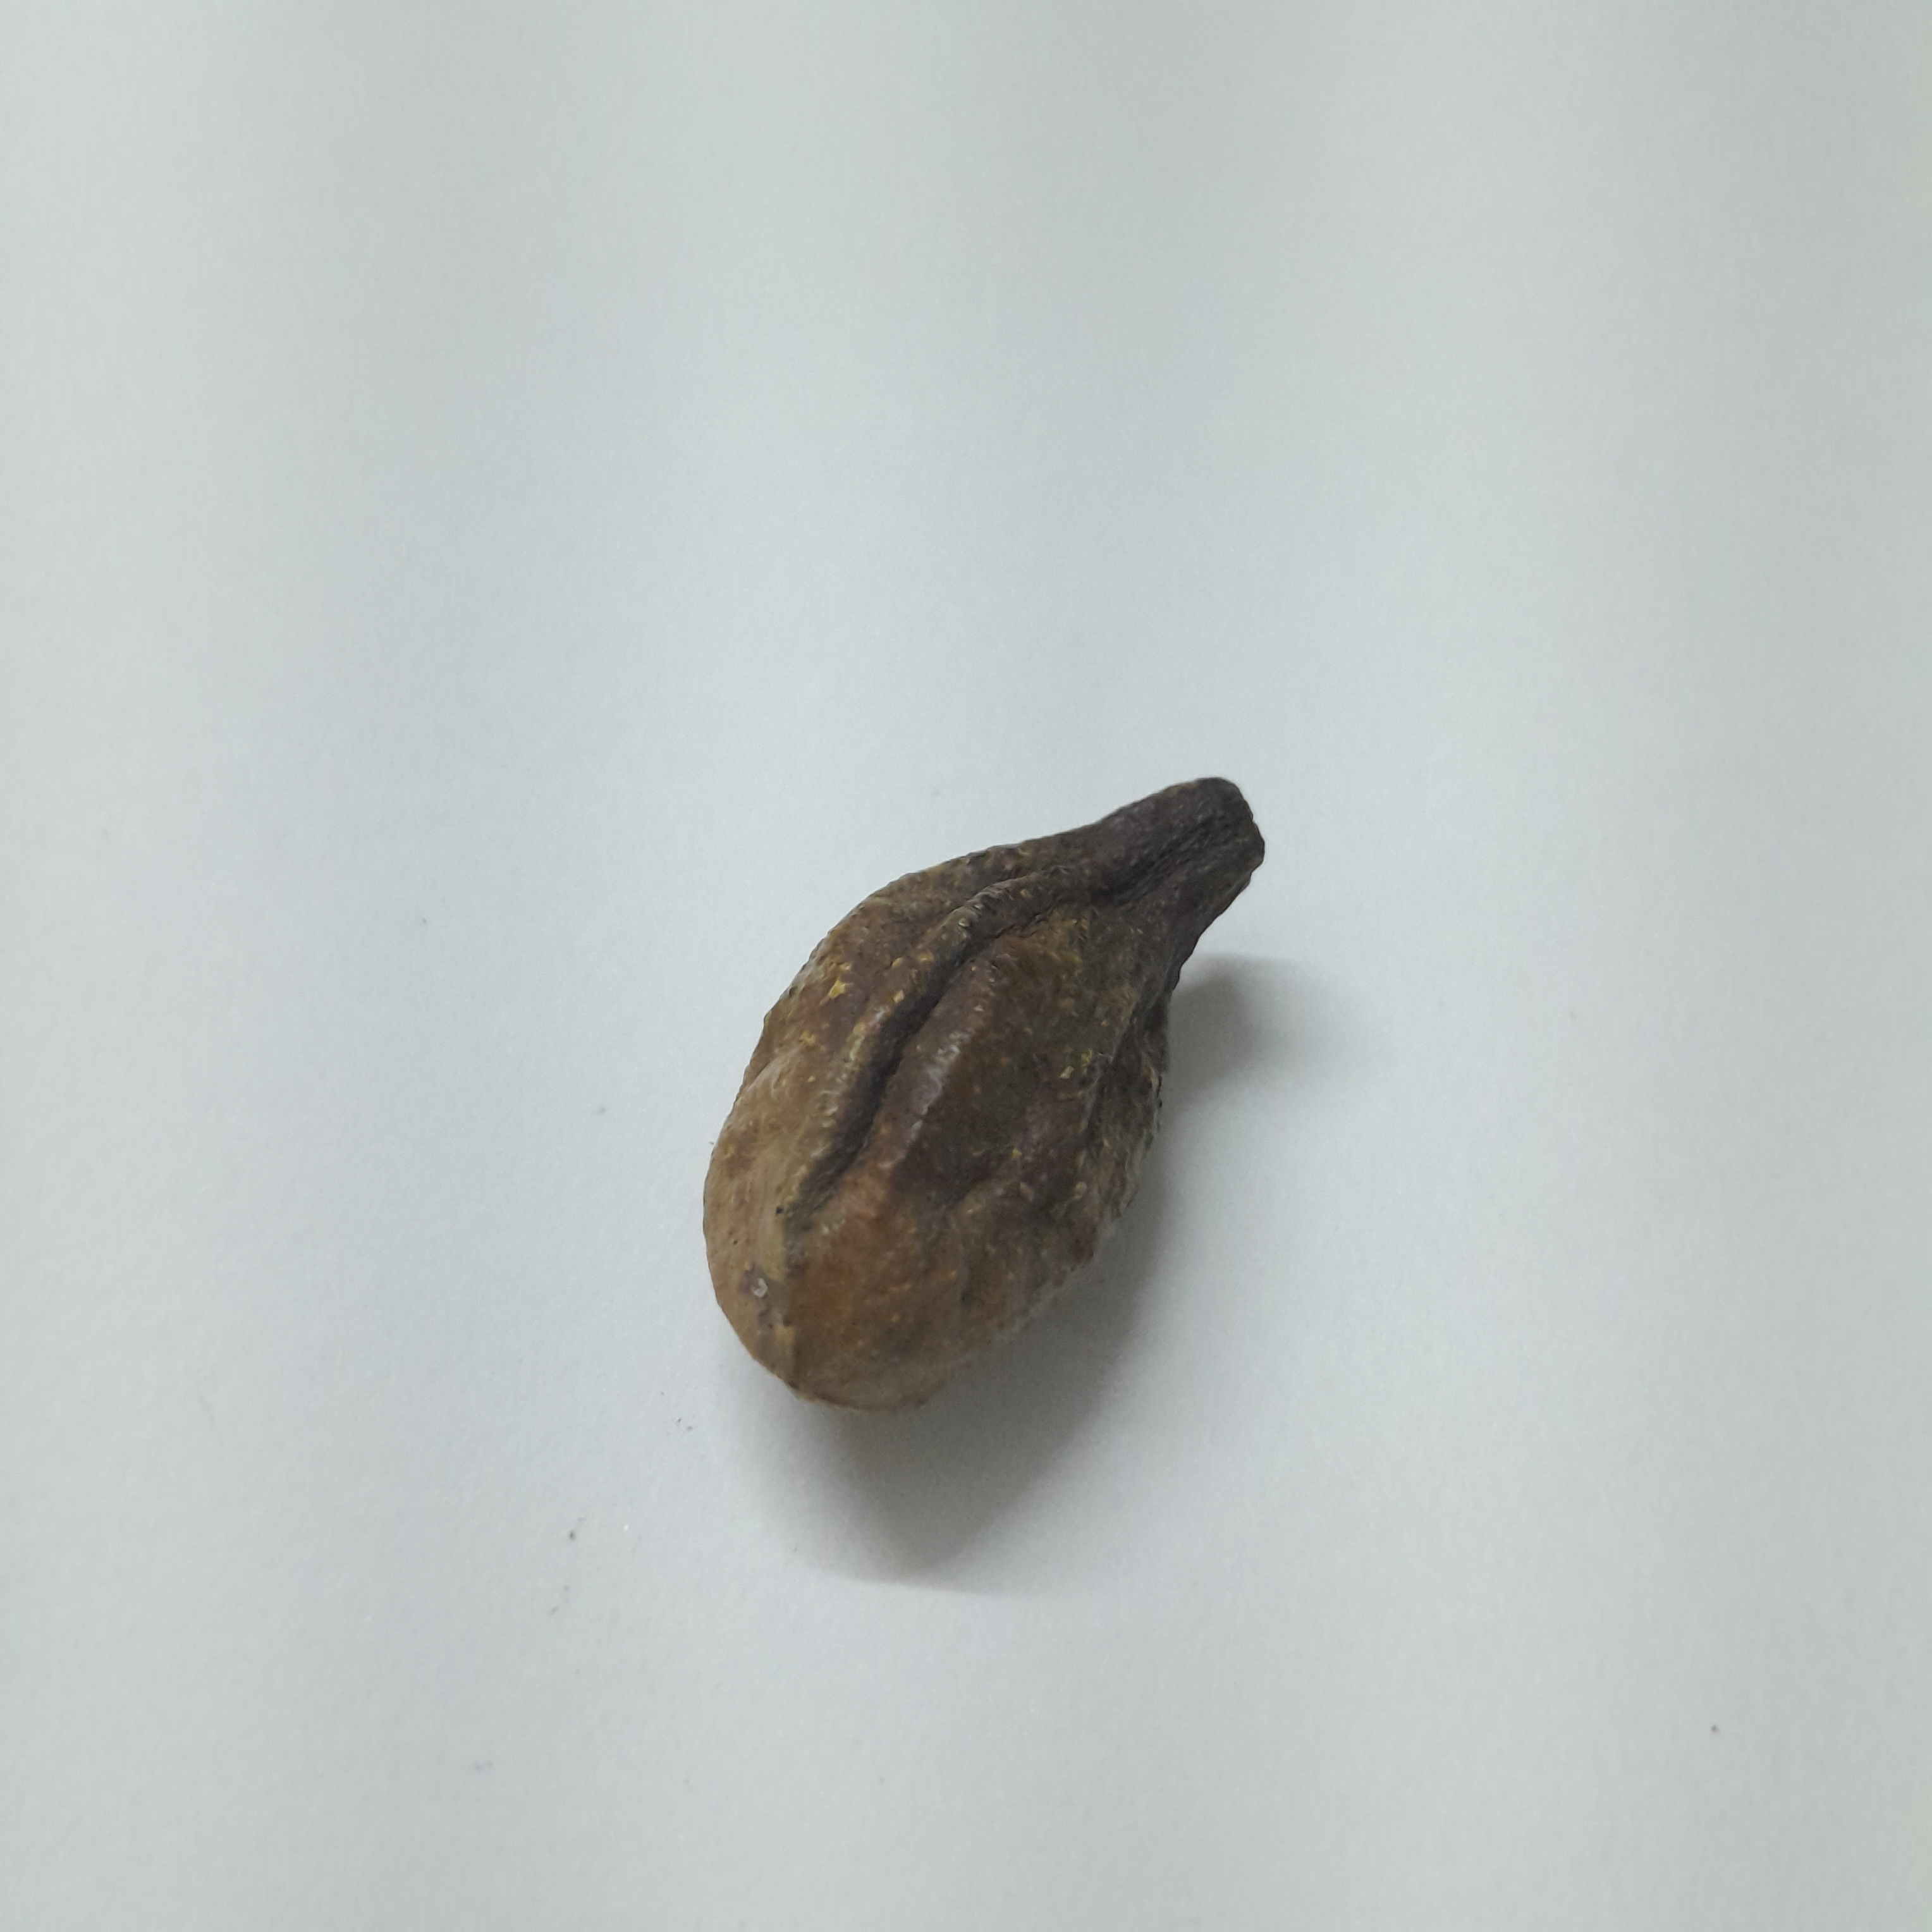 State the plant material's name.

hirdaa
